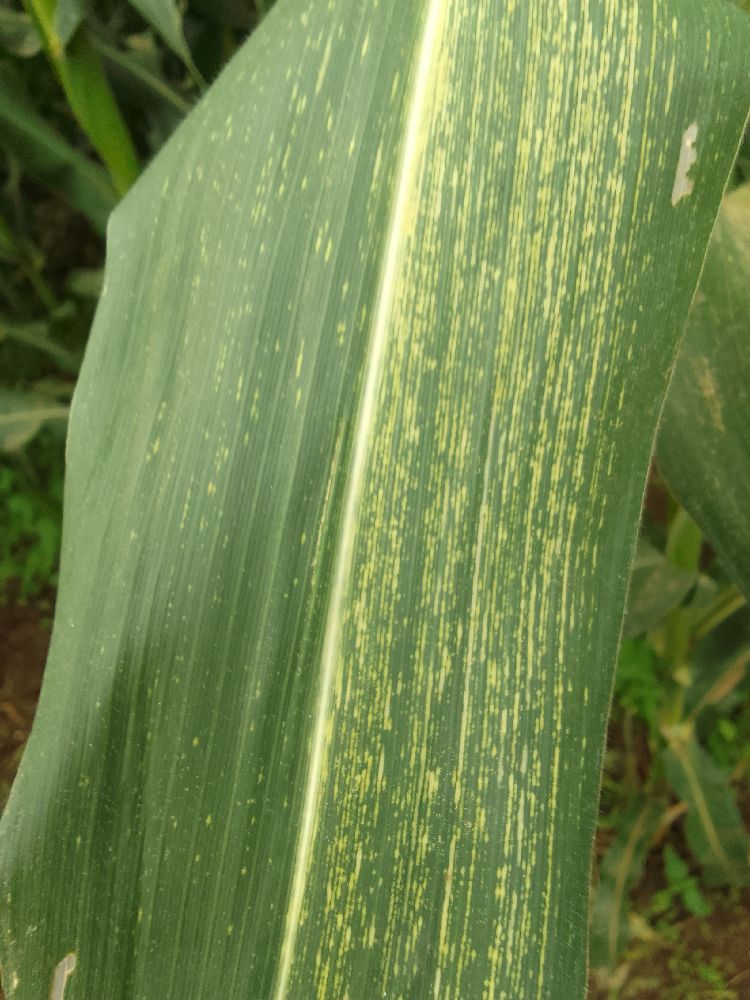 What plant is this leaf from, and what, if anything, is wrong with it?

maize, maize streak virus
